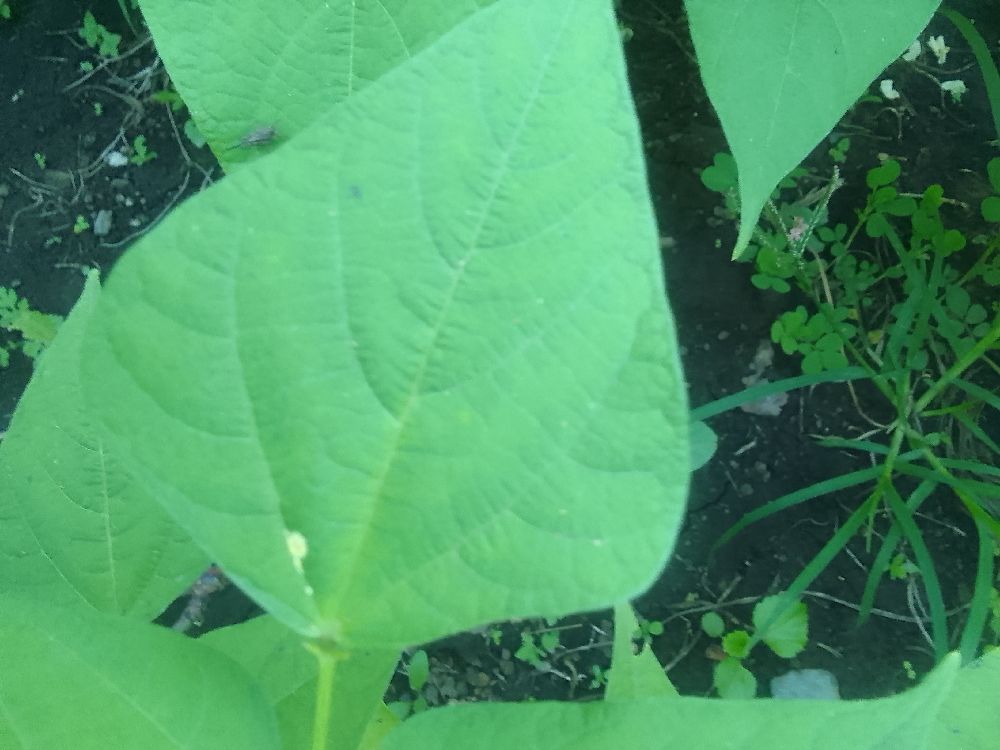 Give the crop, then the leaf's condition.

common bean, healthy
